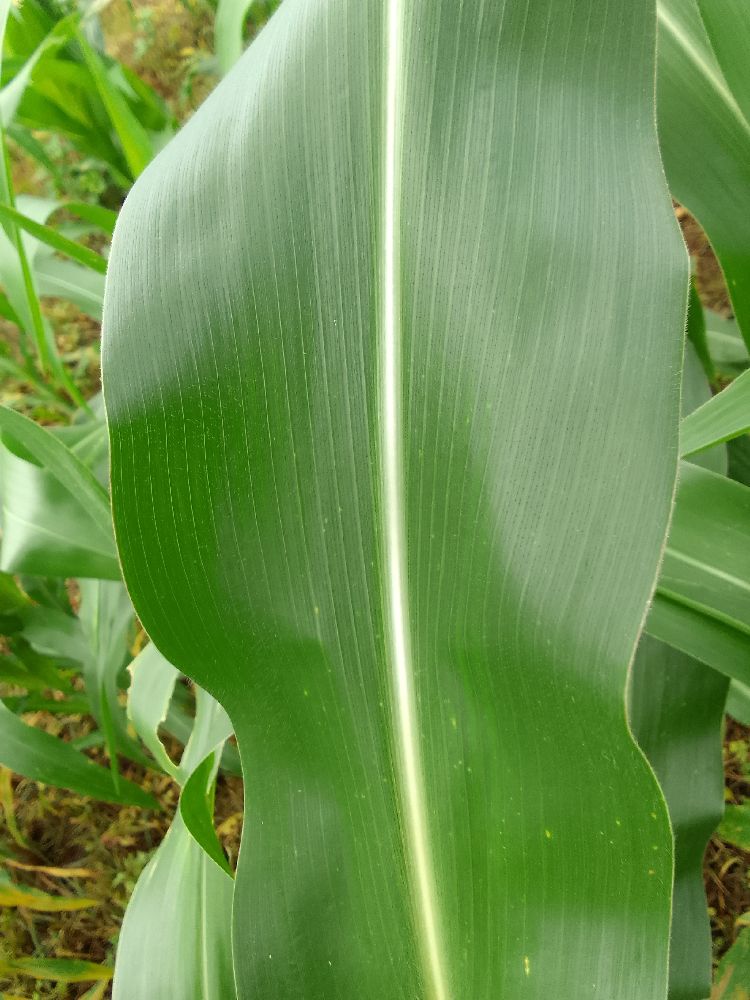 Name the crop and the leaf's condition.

maize, healthy
